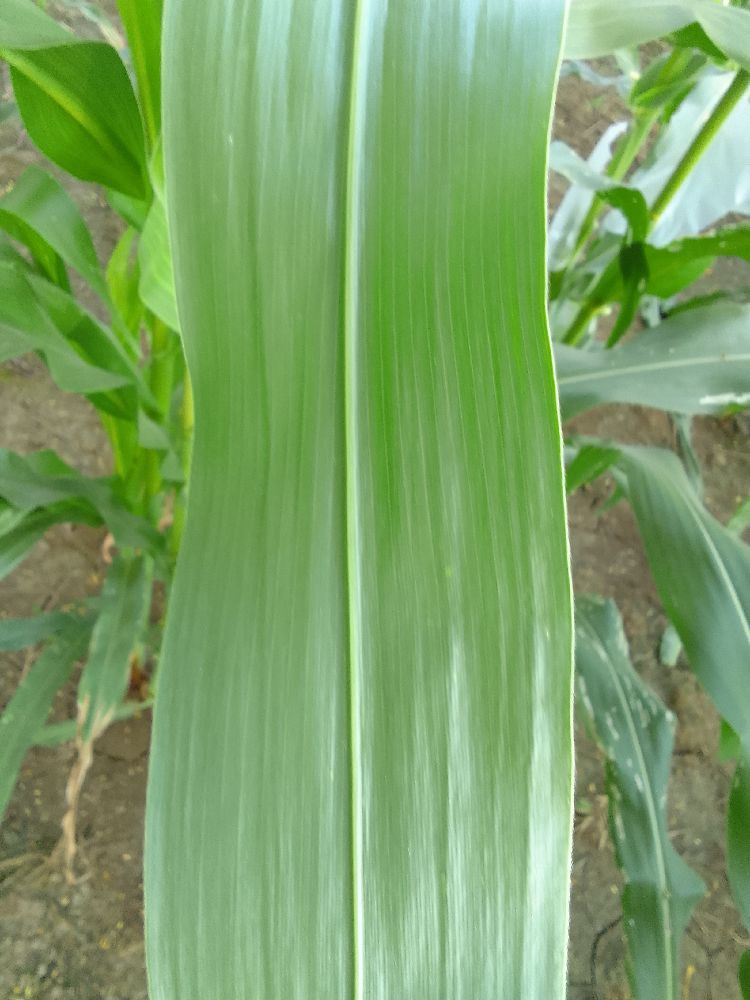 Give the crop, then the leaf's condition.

maize, healthy
